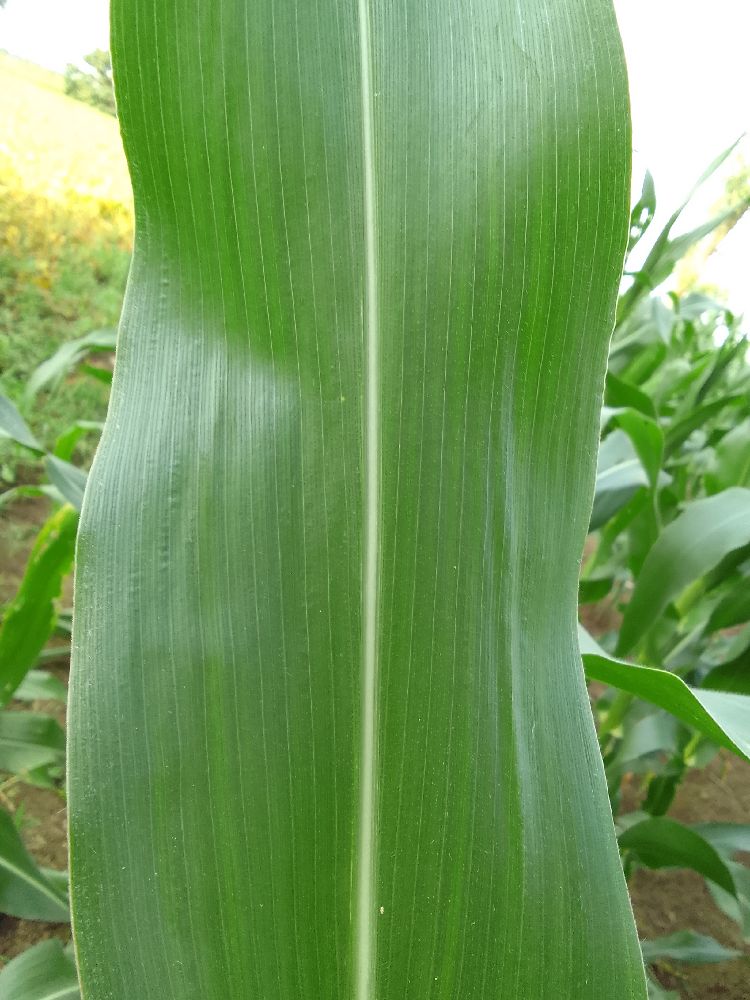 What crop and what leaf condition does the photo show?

maize, healthy
